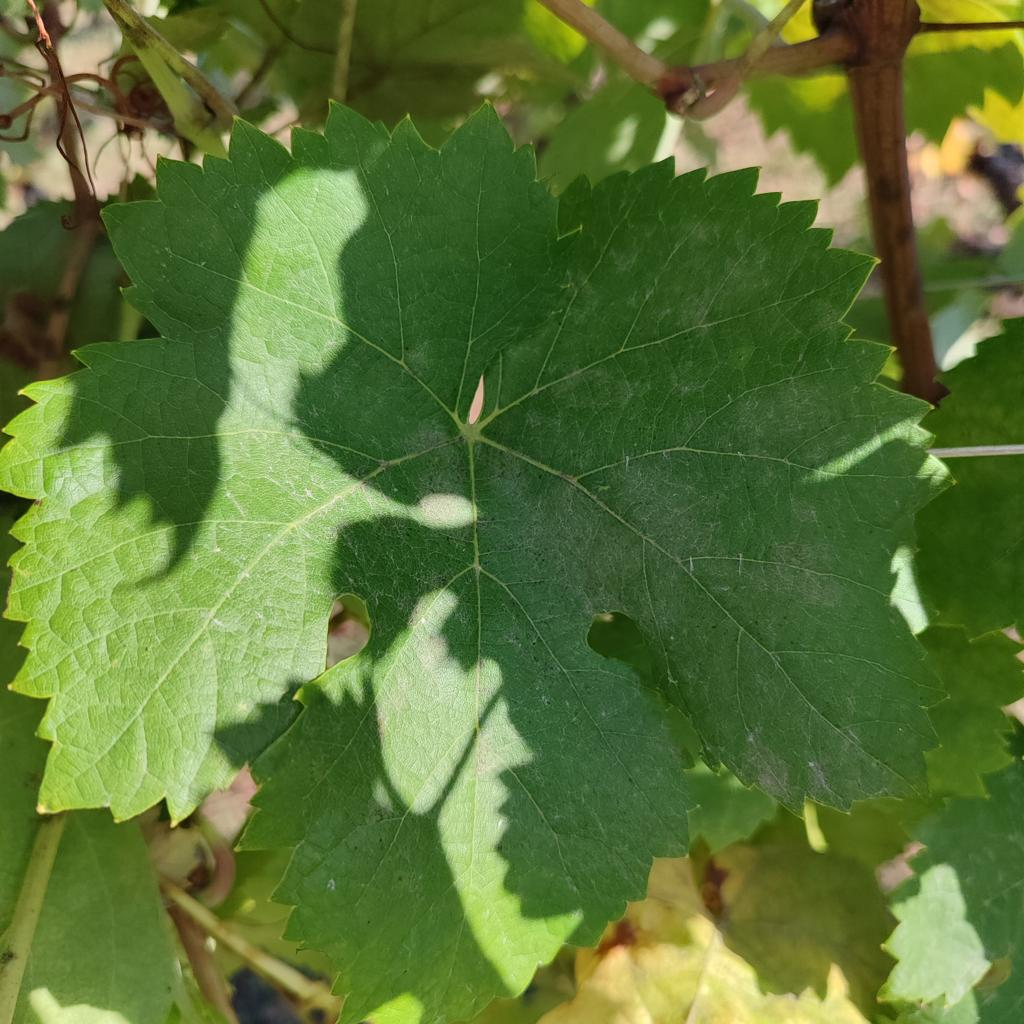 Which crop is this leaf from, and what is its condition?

grapevine, powdery mildew
